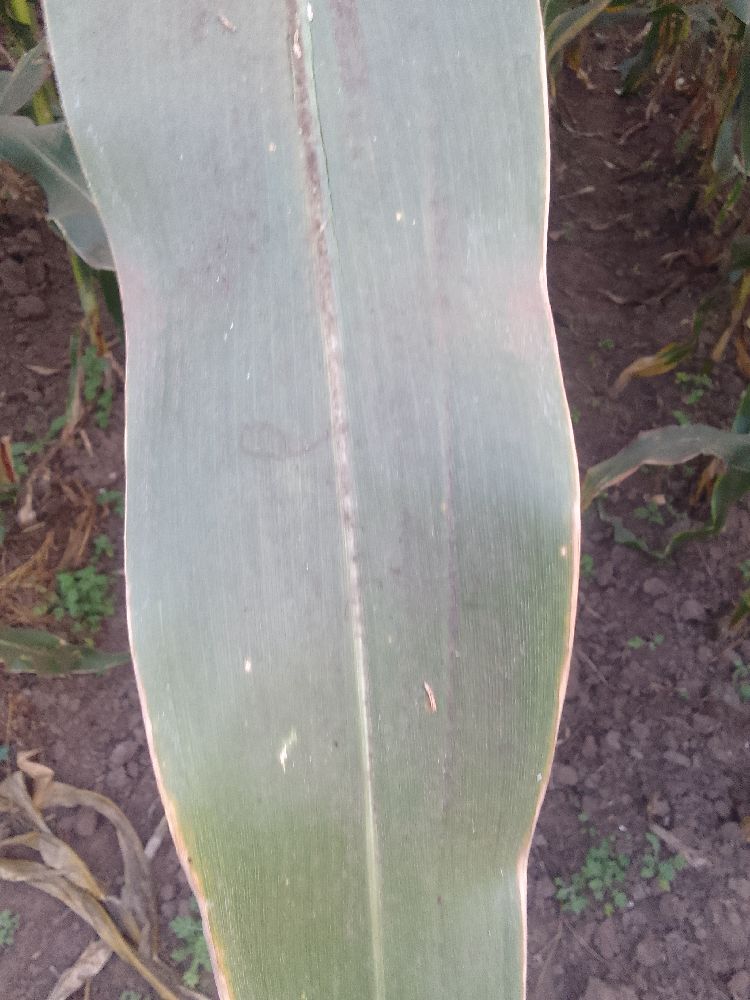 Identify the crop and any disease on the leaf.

maize, healthy
